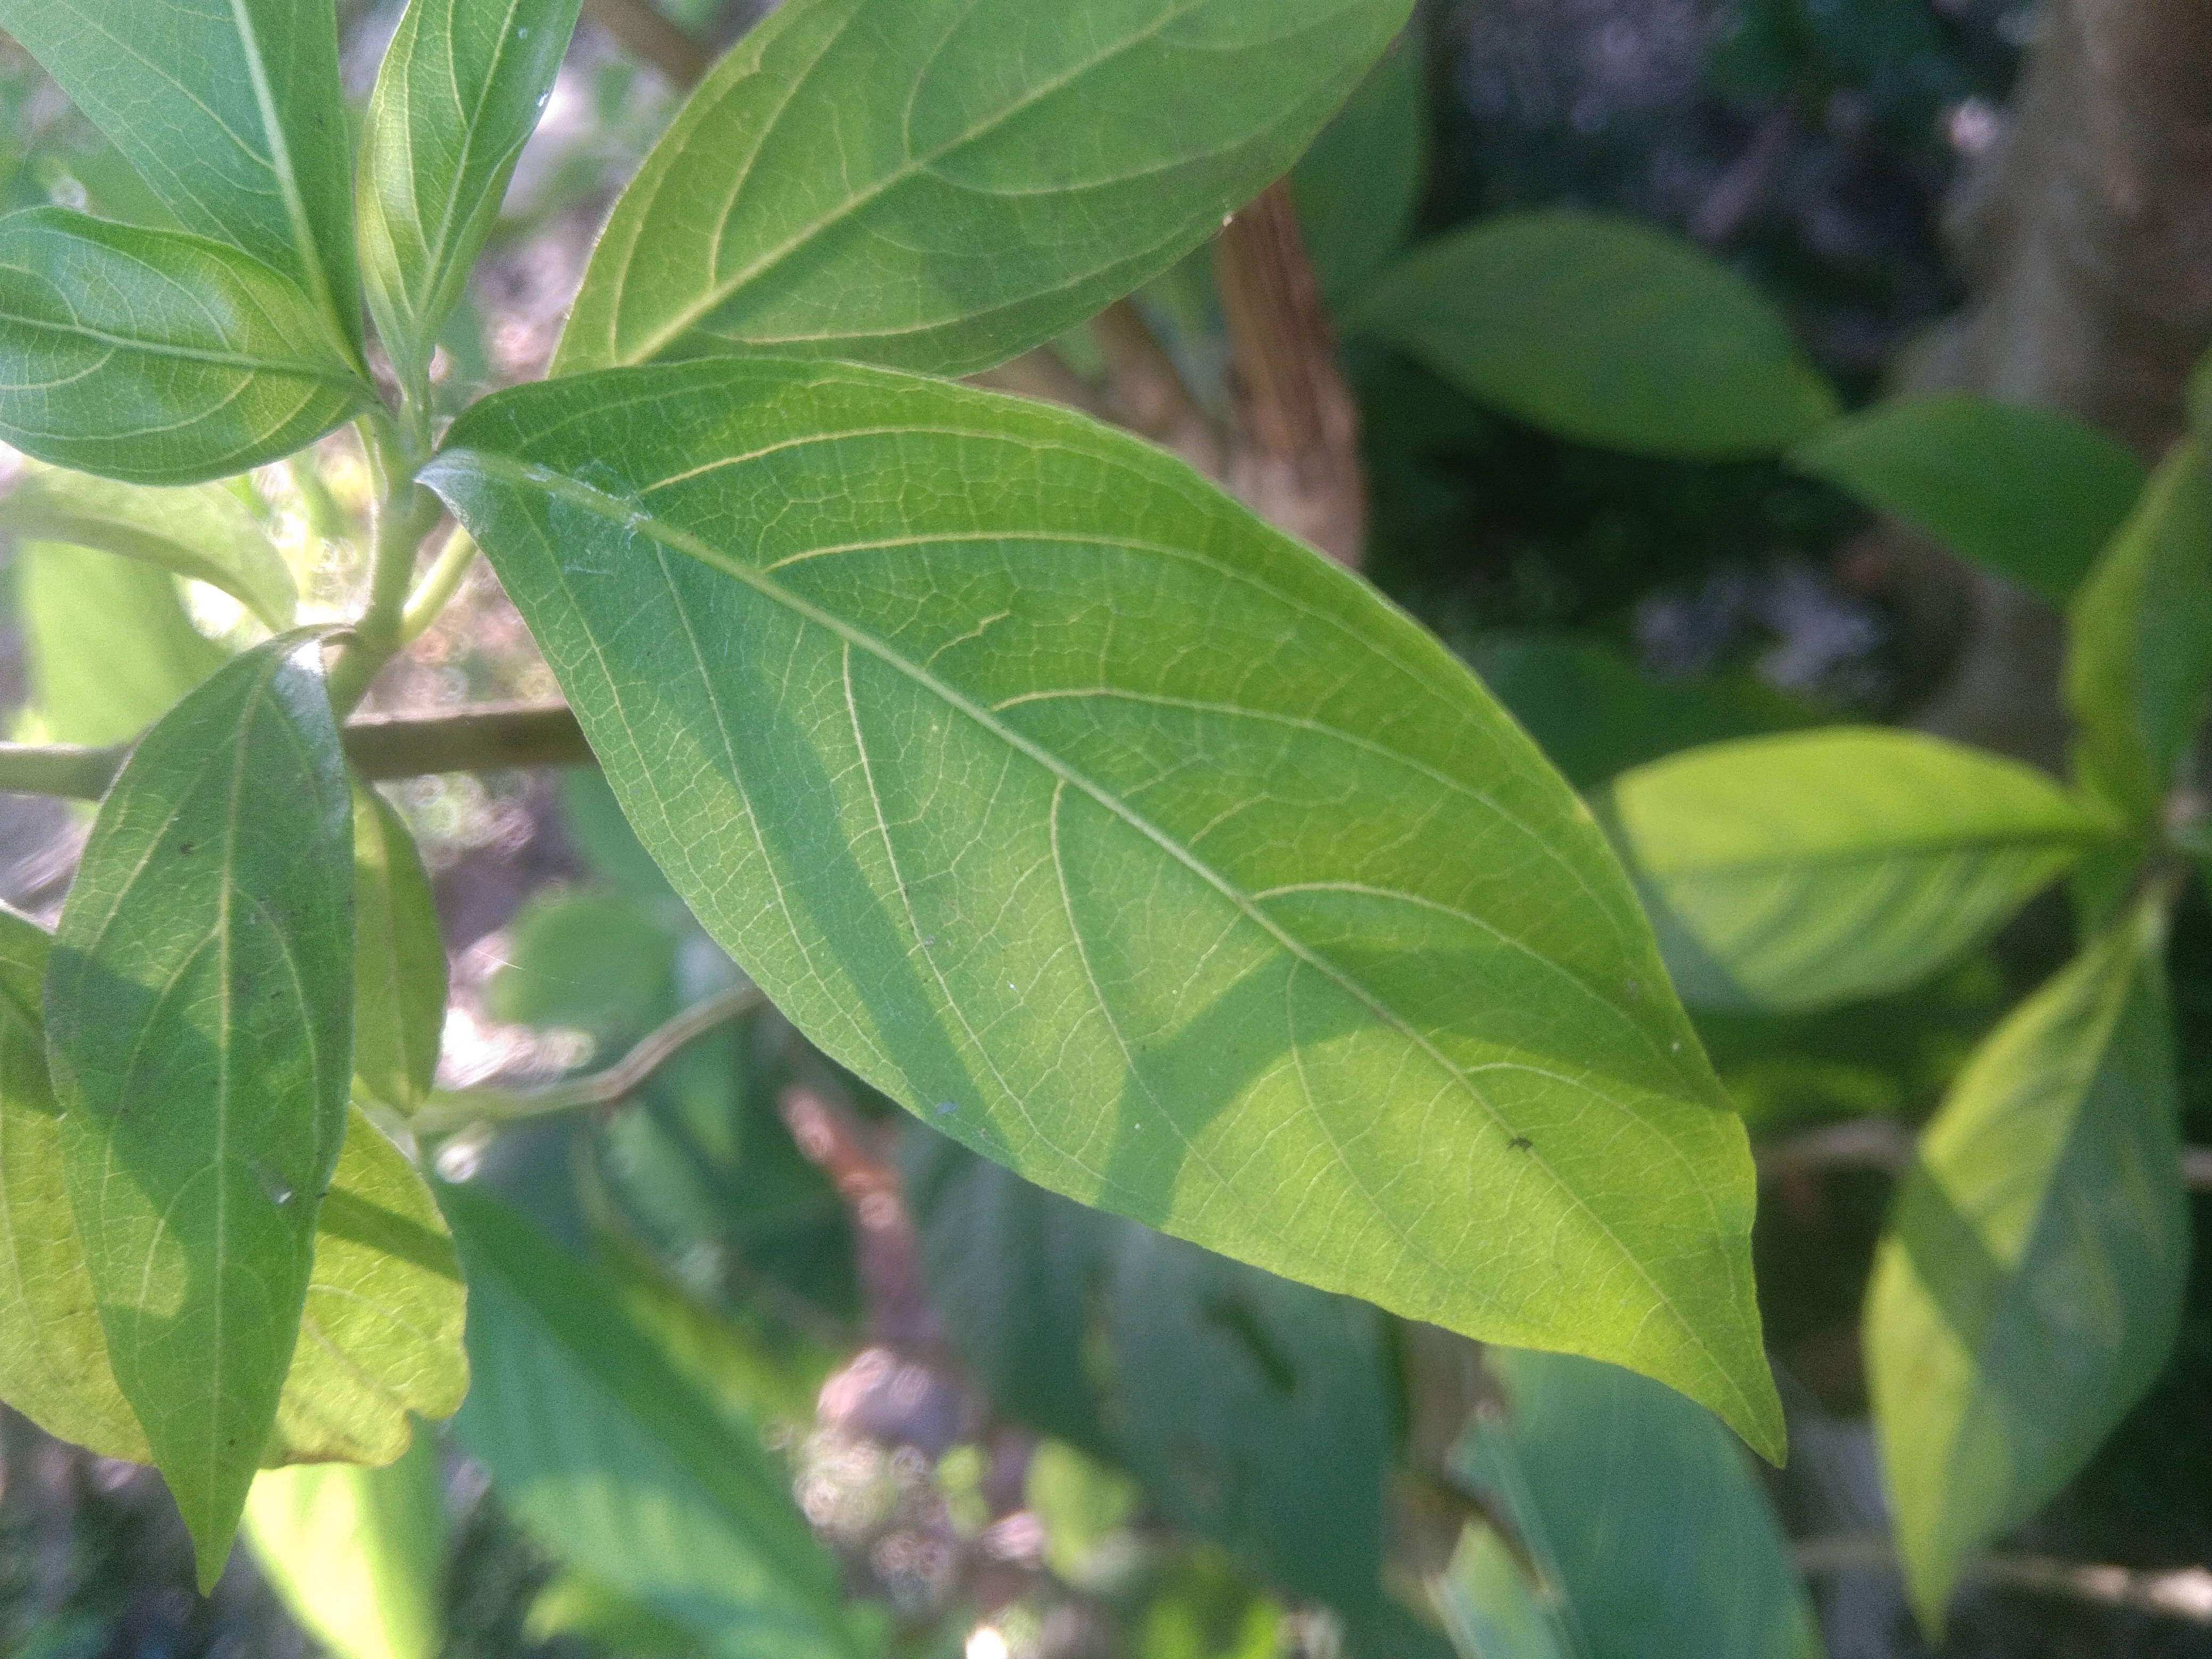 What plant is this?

vasaka
